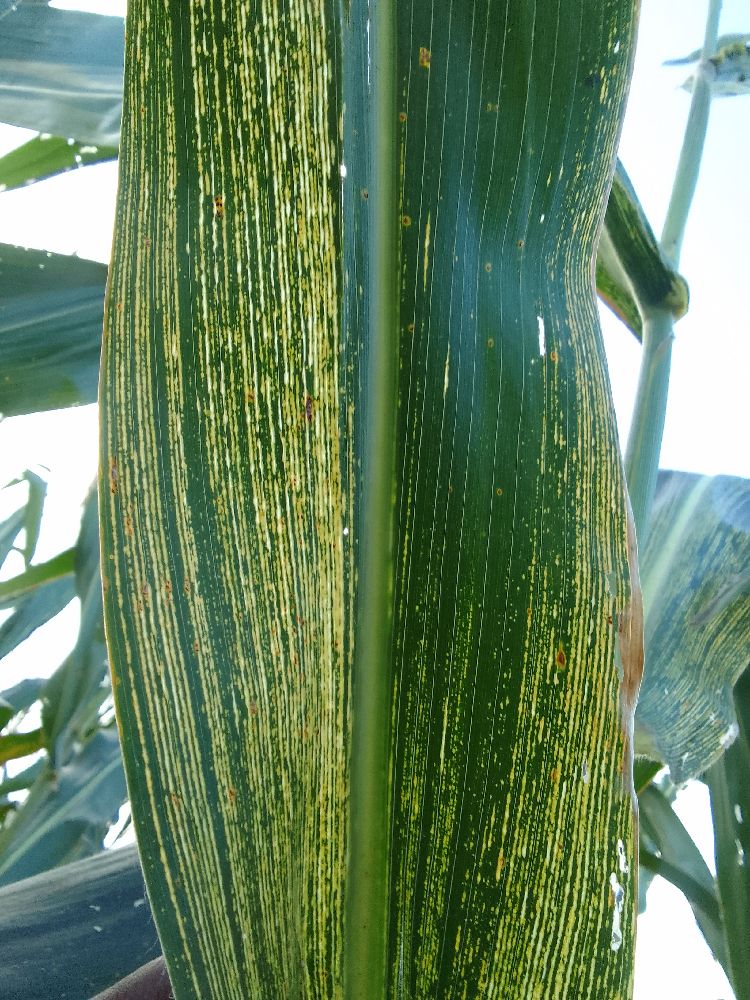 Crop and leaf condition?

maize, maize streak virus
